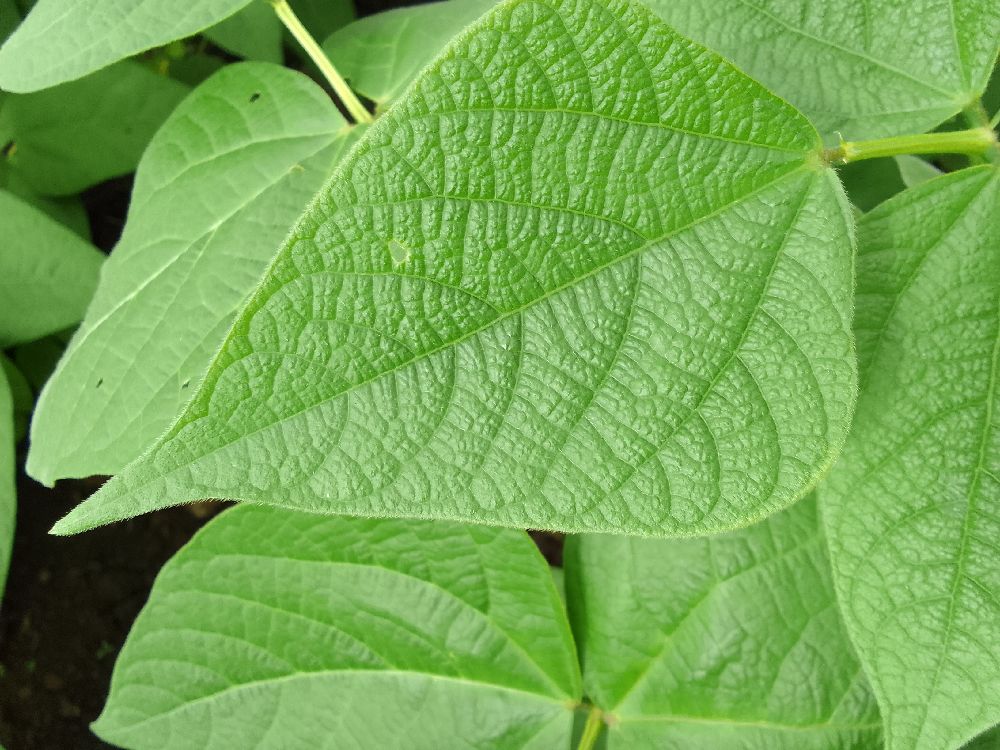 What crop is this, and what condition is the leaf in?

common bean, healthy
